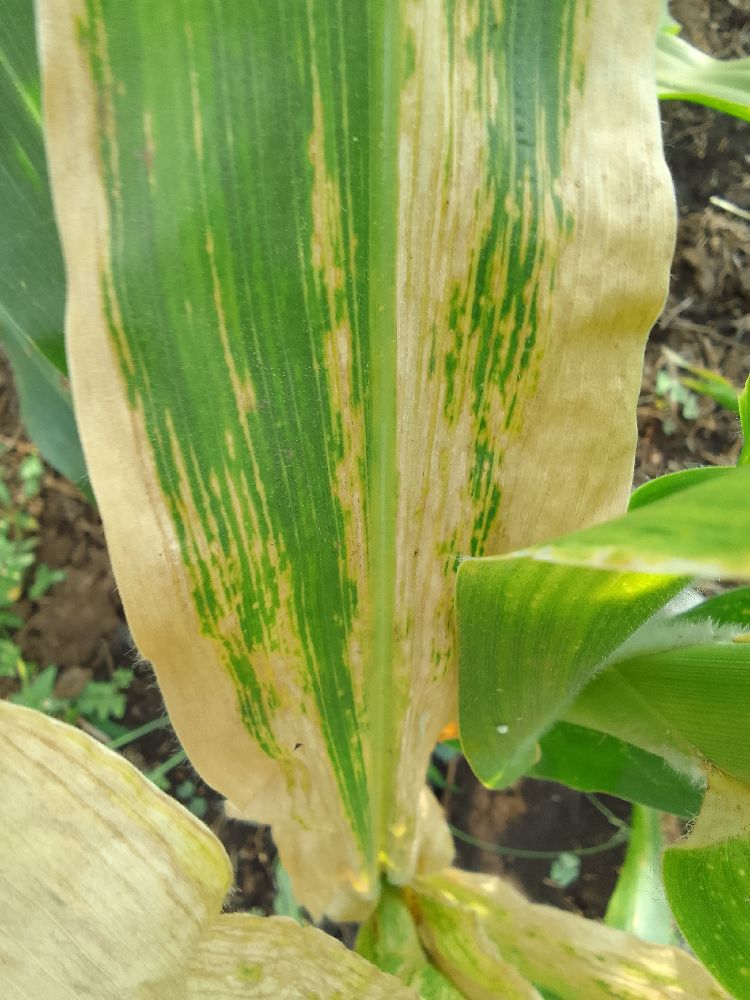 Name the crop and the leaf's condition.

maize, maize lethal necrosis
